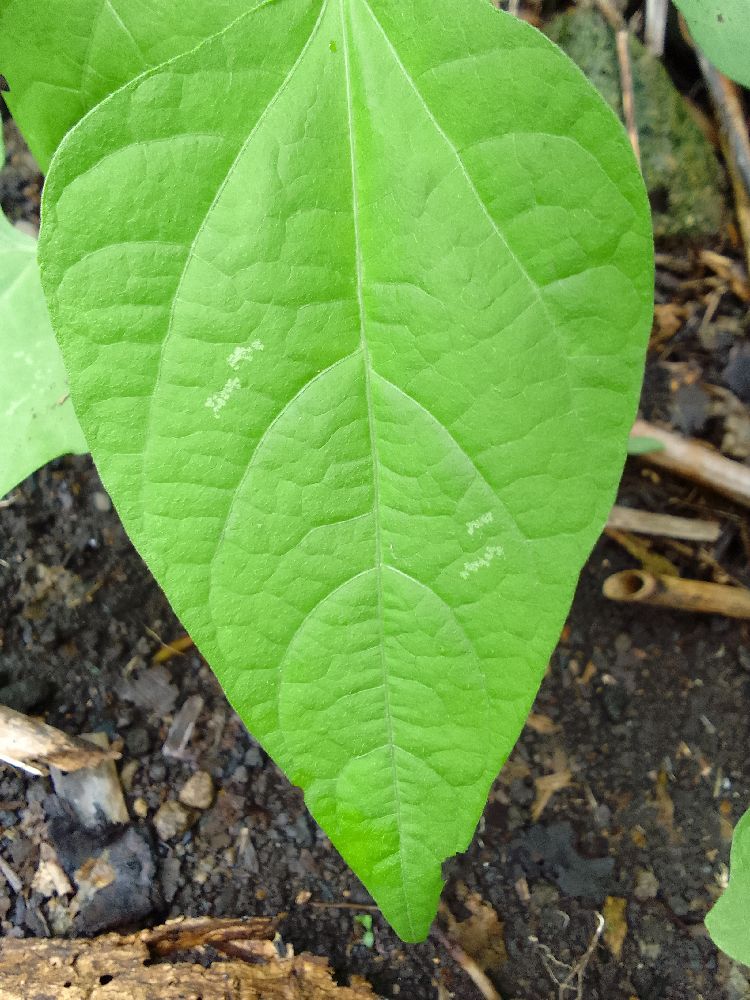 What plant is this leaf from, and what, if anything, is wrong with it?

common bean, healthy
